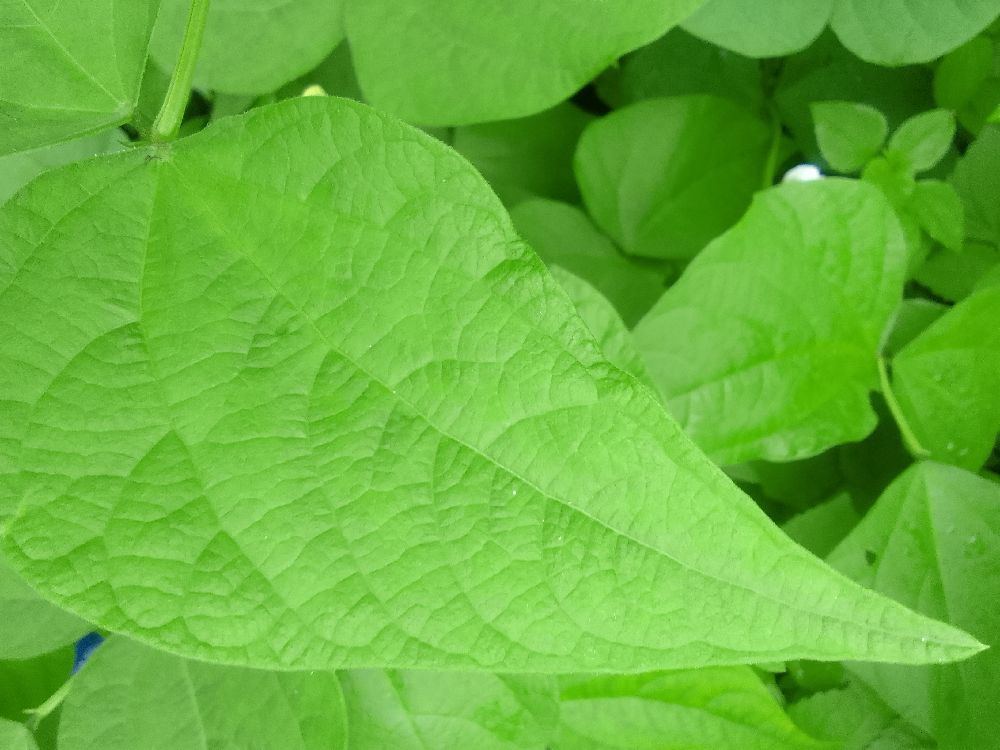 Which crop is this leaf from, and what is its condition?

common bean, healthy
